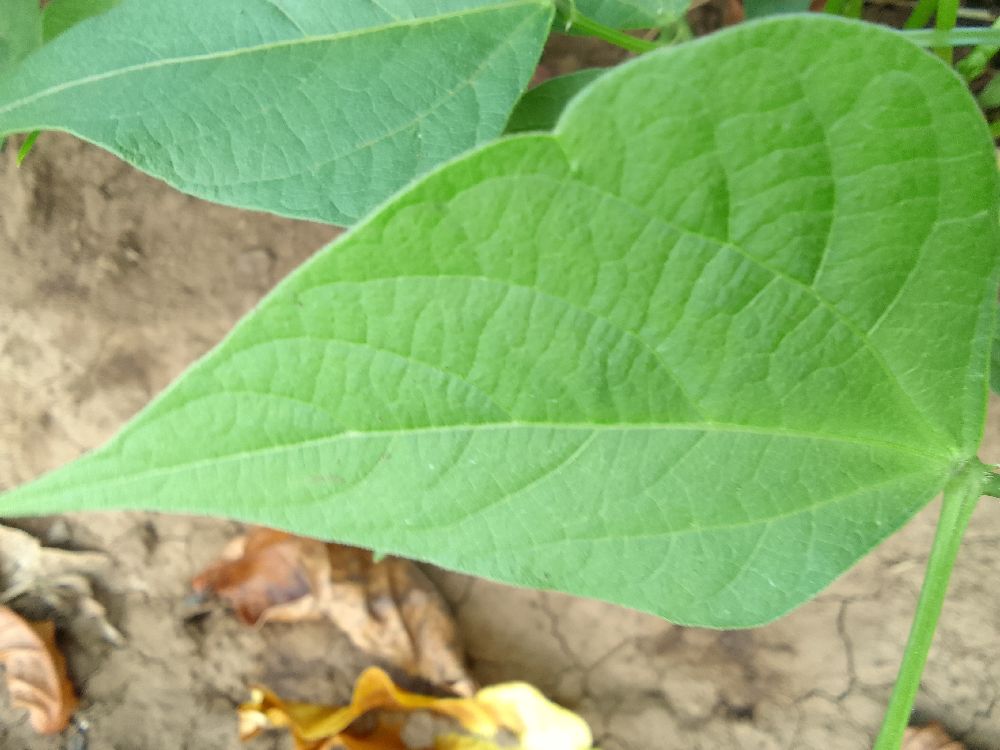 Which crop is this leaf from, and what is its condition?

common bean, healthy
